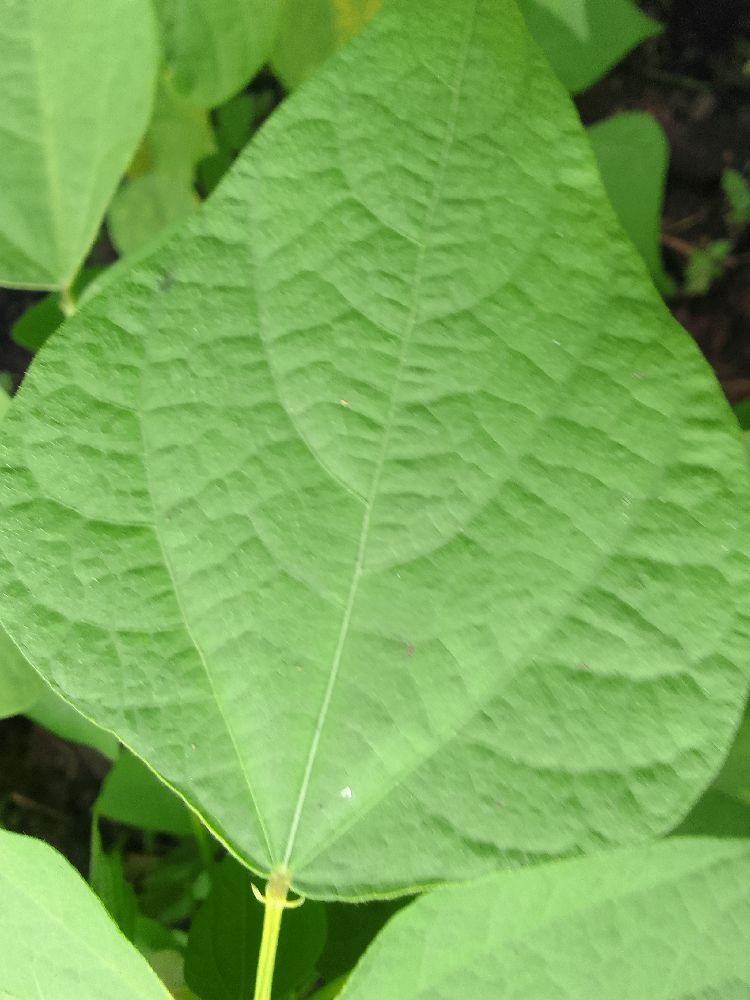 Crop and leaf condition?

common bean, healthy
